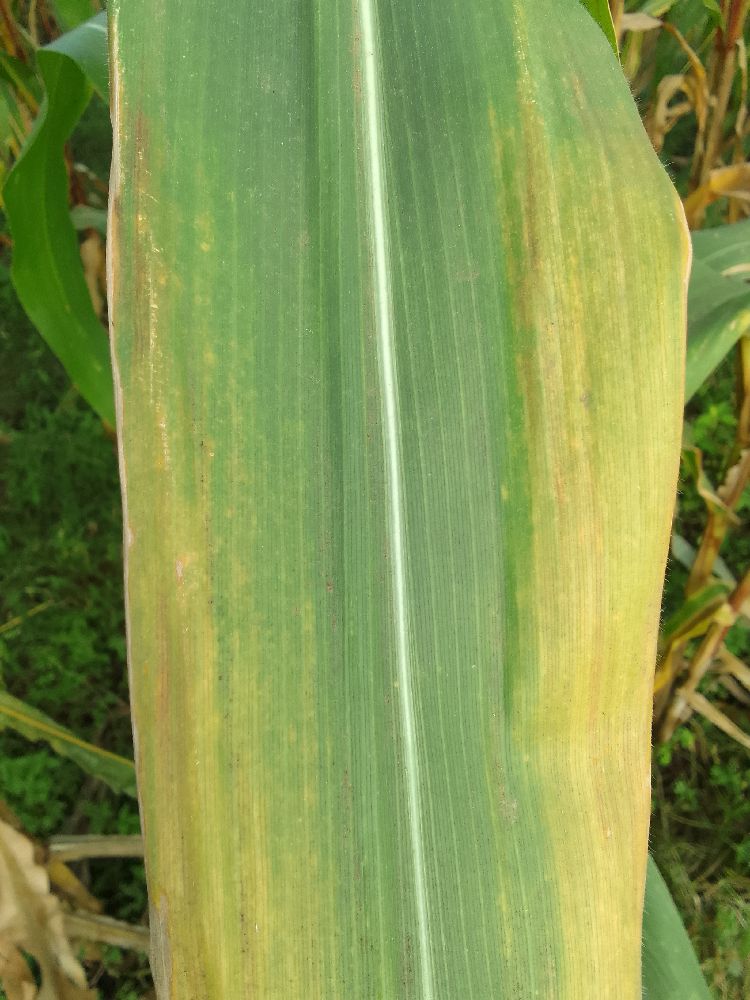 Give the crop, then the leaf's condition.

maize, maize lethal necrosis
